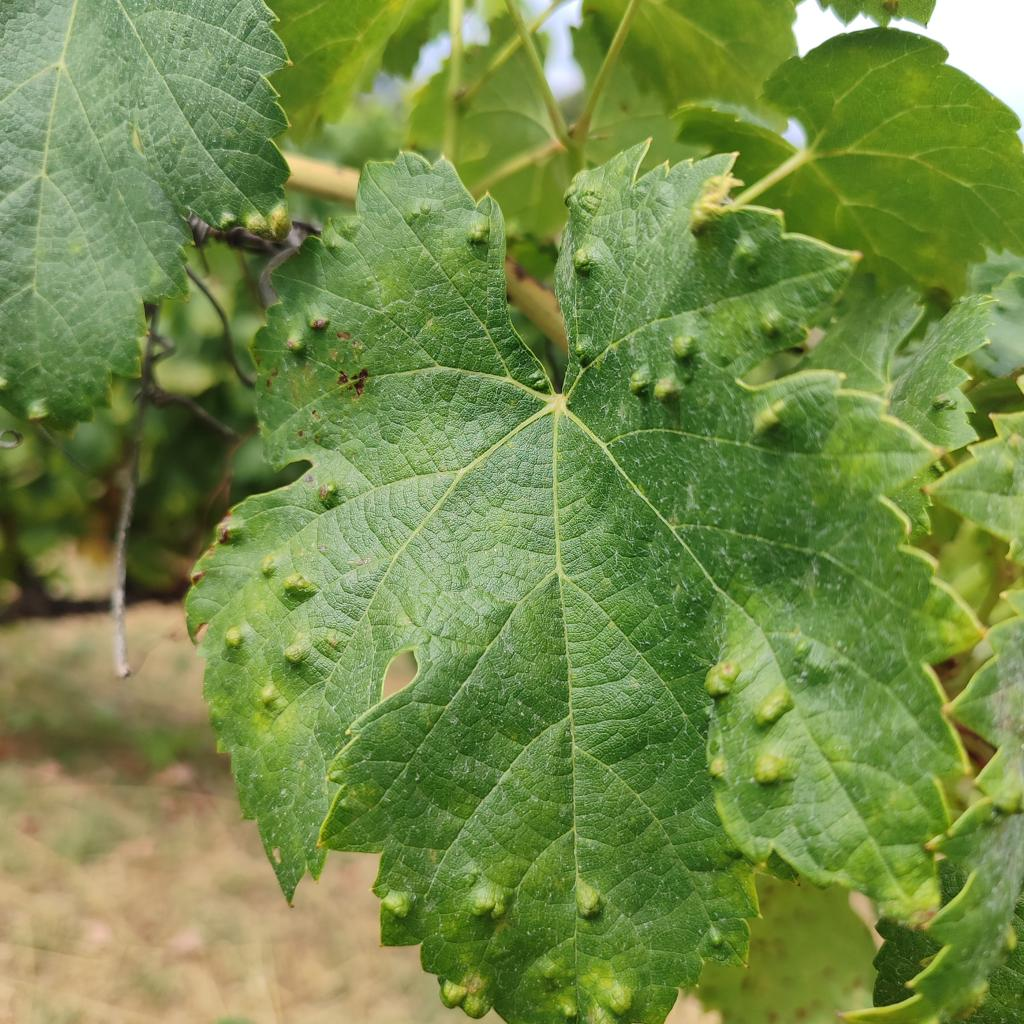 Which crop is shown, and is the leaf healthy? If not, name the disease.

grapevine, erineum mite
